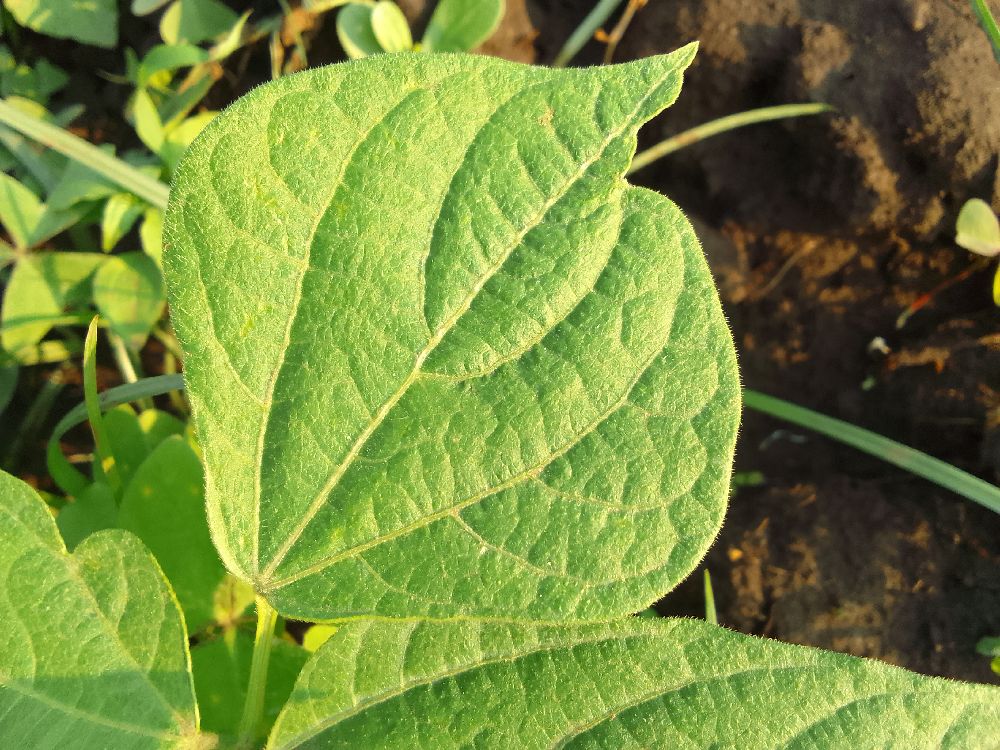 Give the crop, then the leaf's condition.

common bean, healthy
